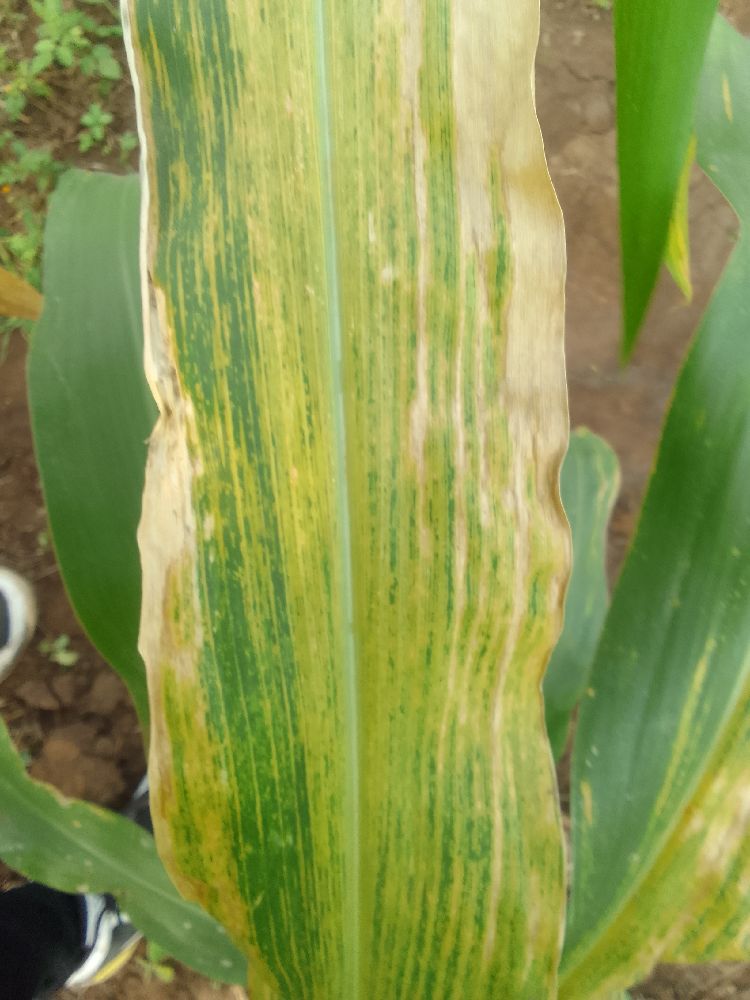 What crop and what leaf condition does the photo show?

maize, maize lethal necrosis
